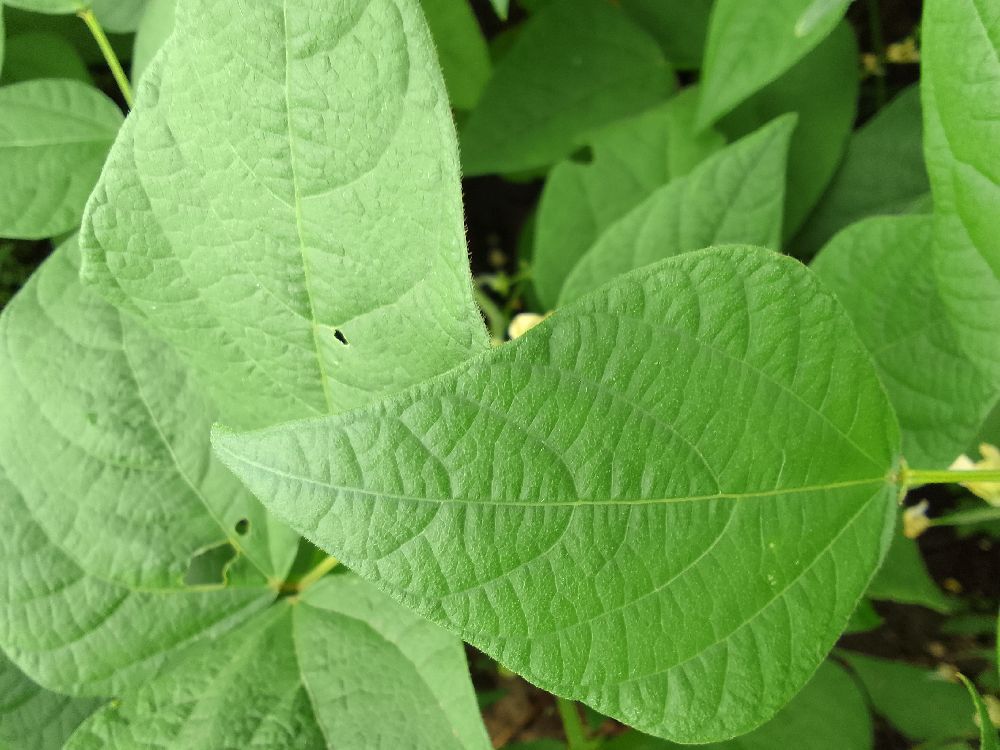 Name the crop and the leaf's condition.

common bean, healthy
